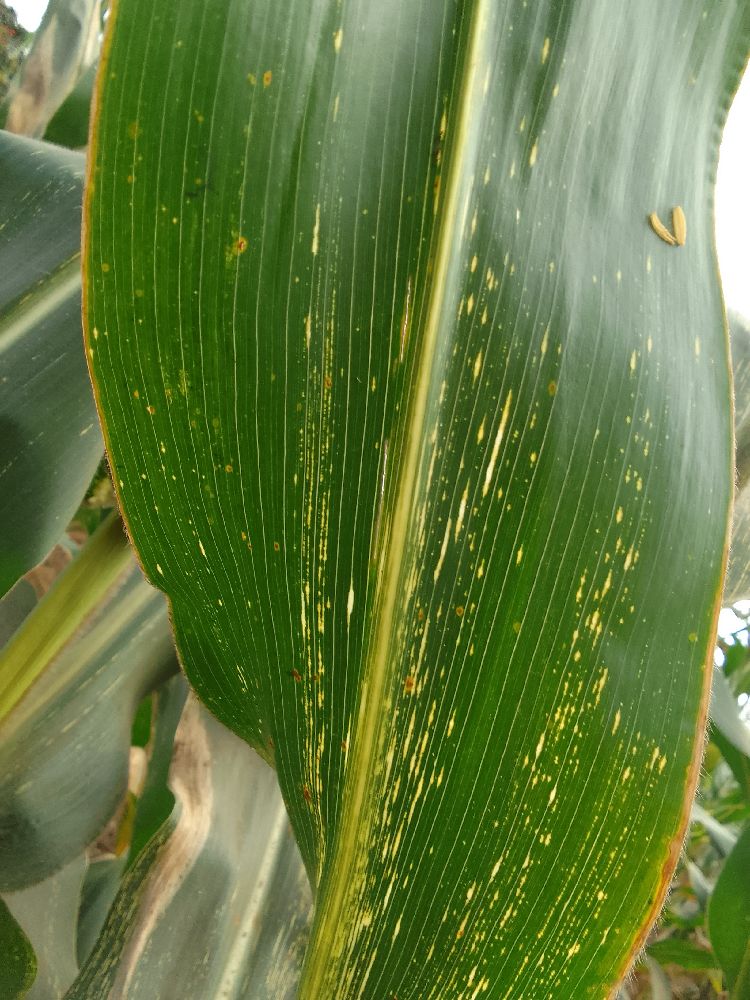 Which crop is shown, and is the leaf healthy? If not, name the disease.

maize, maize streak virus
